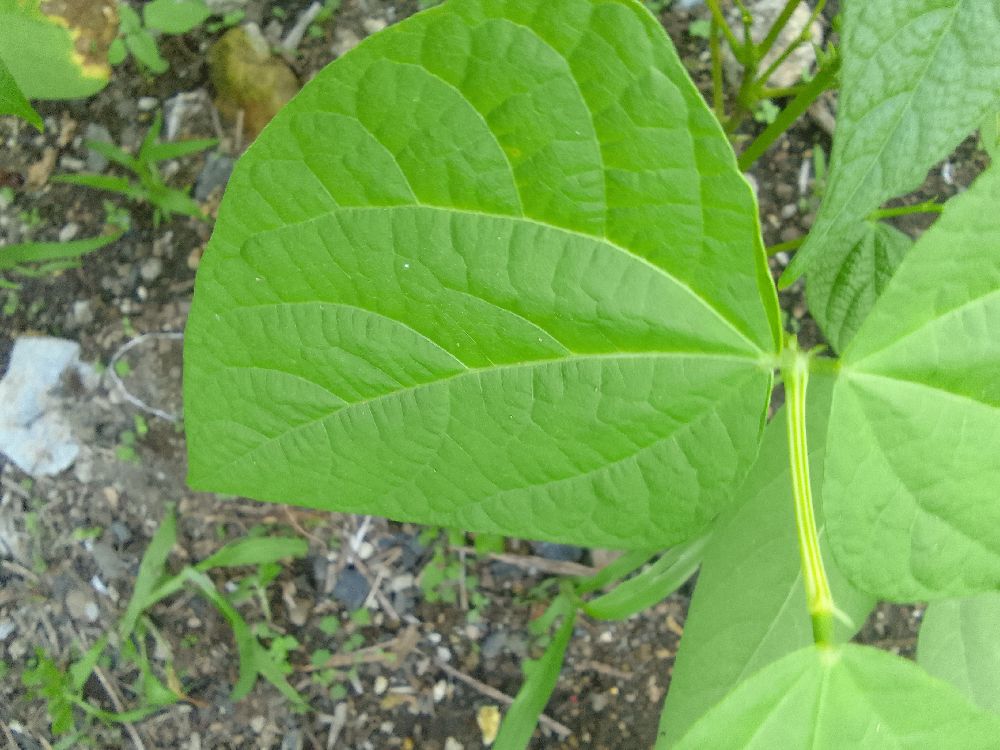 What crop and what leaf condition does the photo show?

common bean, healthy
